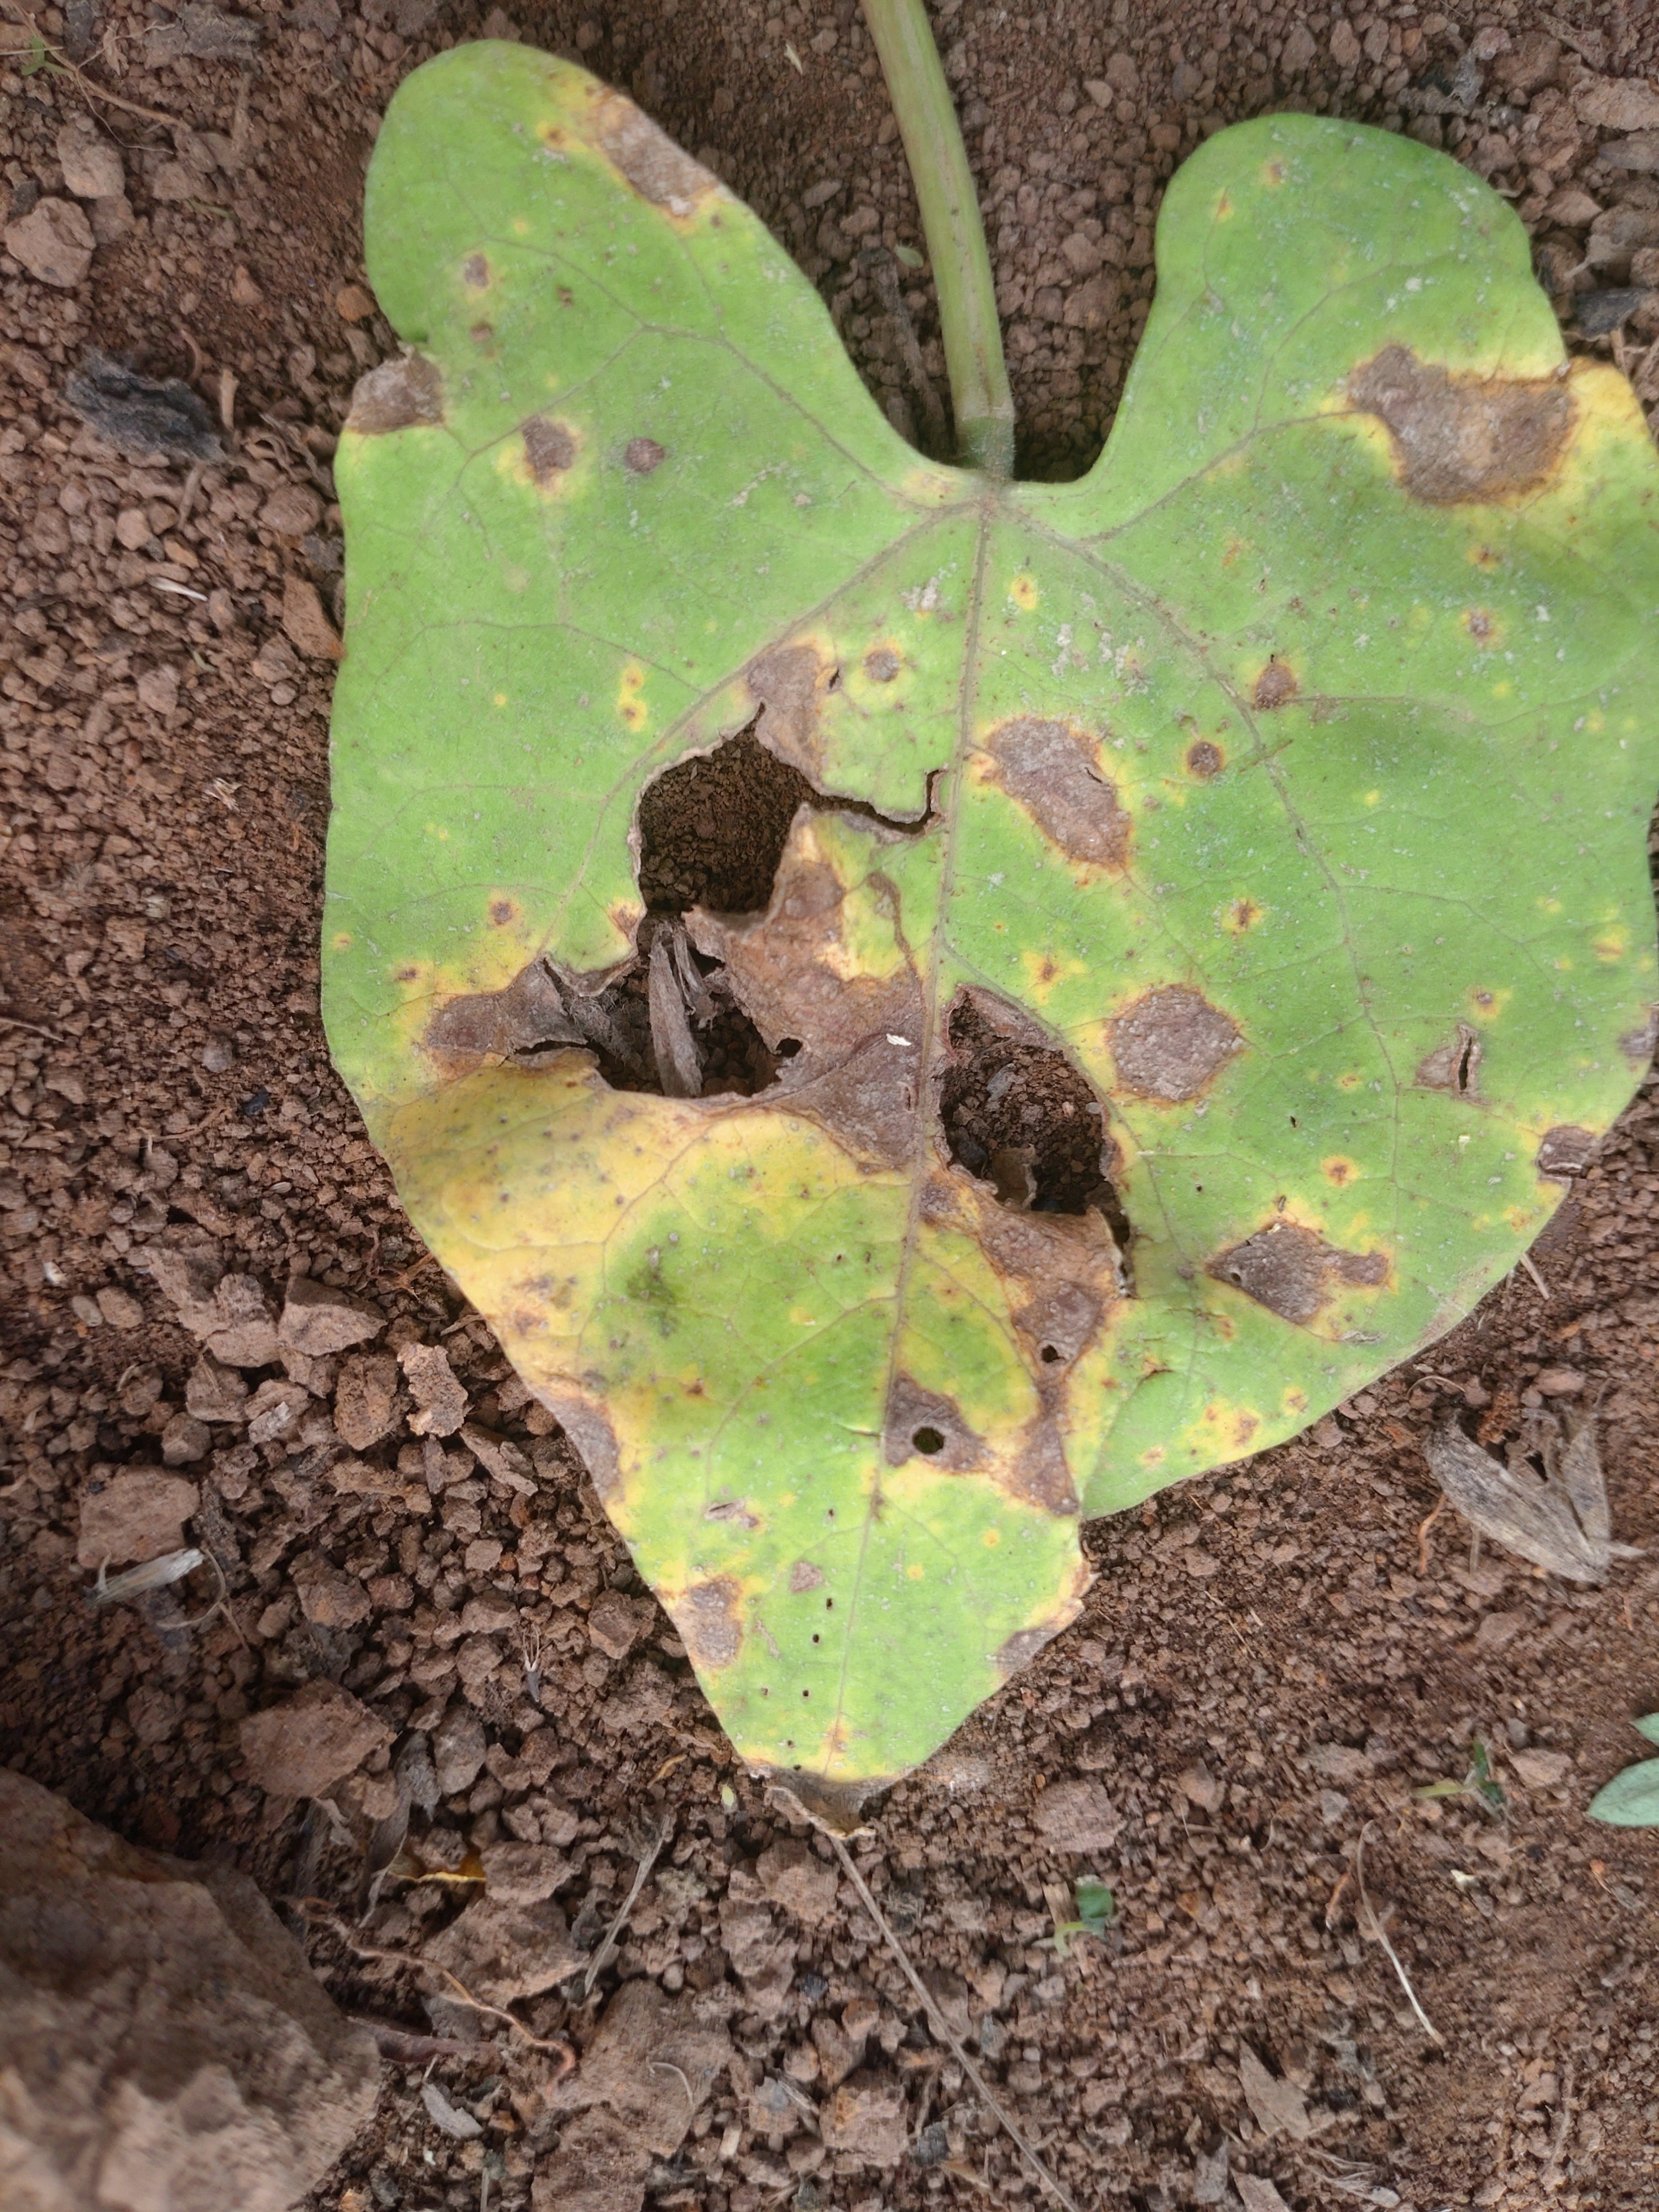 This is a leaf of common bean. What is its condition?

rust
